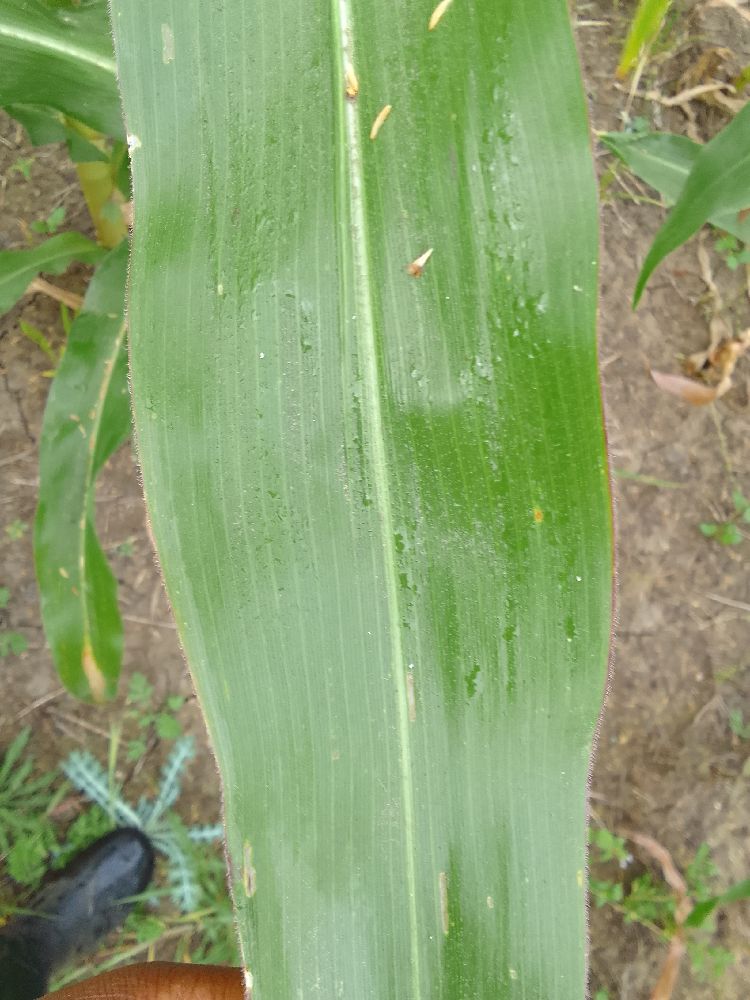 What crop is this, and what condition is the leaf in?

maize, healthy
